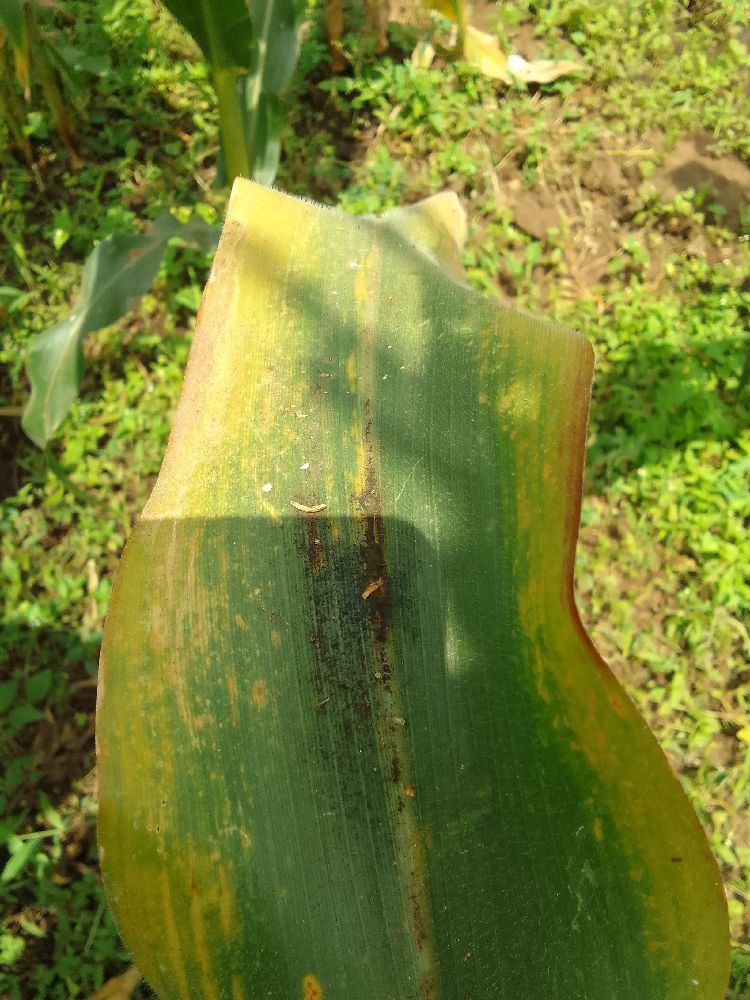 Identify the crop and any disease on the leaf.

maize, maize lethal necrosis
